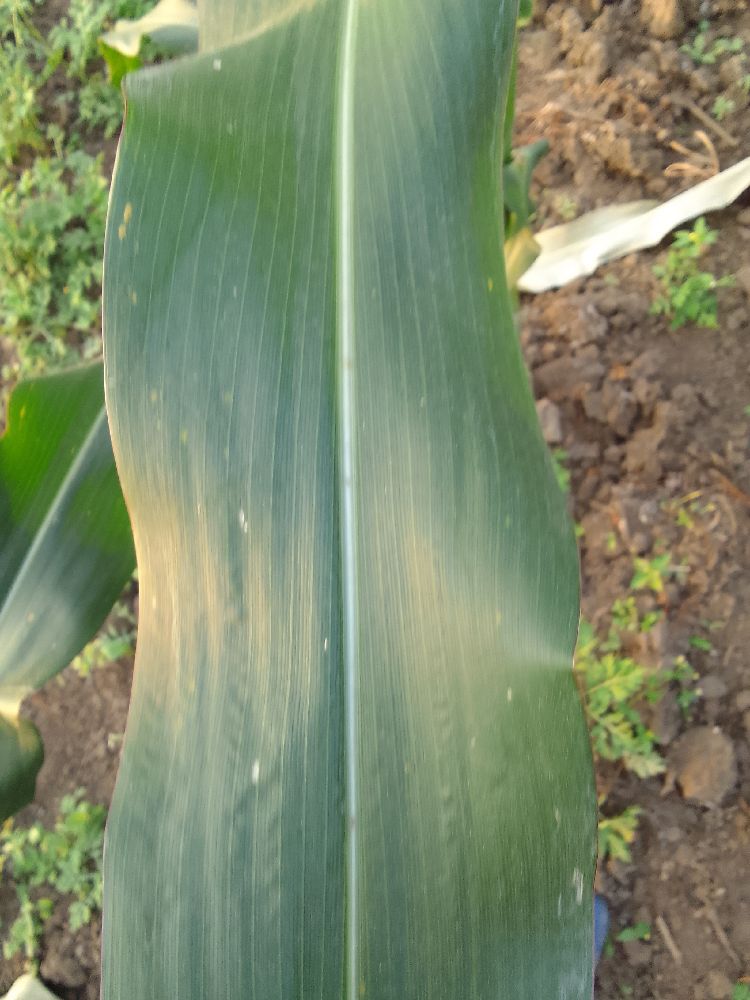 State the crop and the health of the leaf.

maize, healthy
